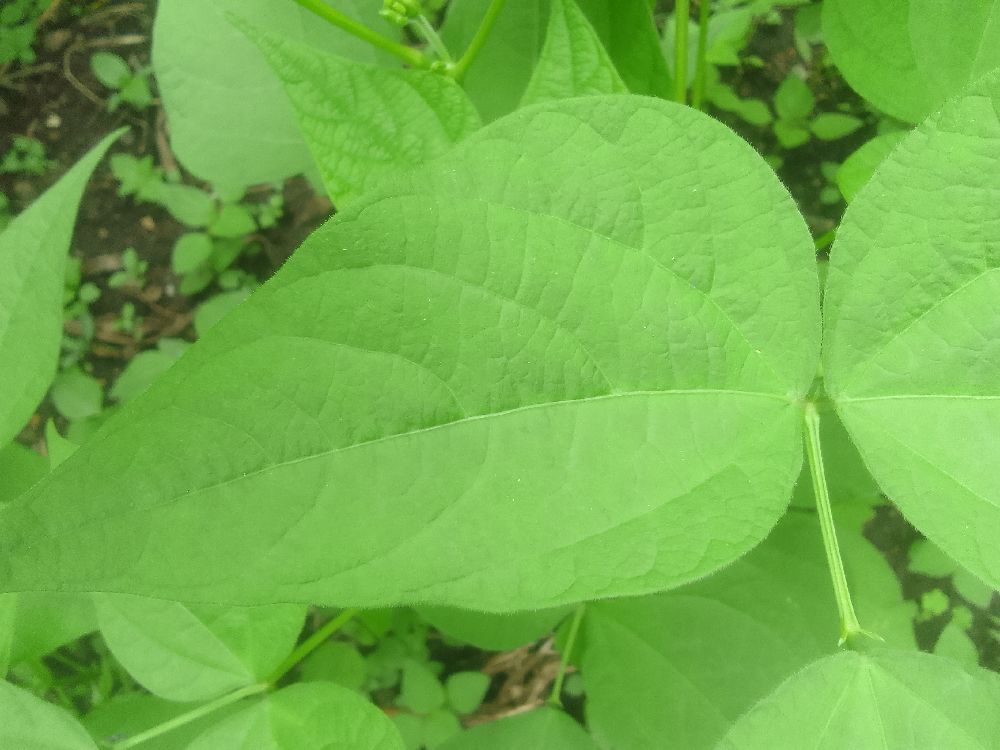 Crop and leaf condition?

common bean, healthy
